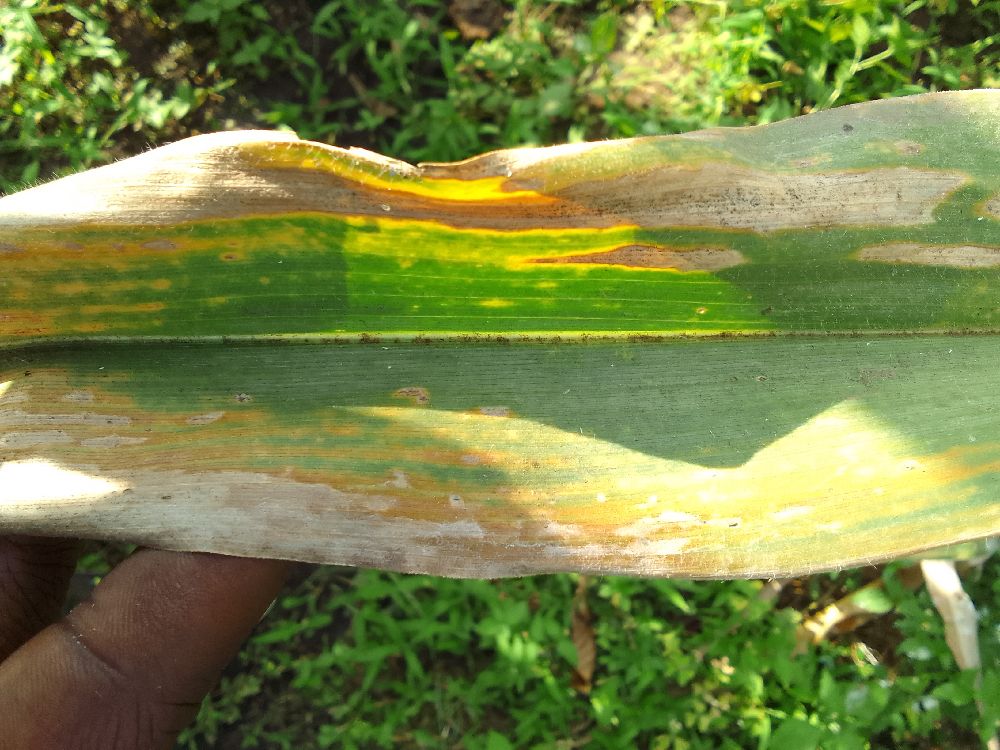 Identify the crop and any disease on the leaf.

maize, maize lethal necrosis
